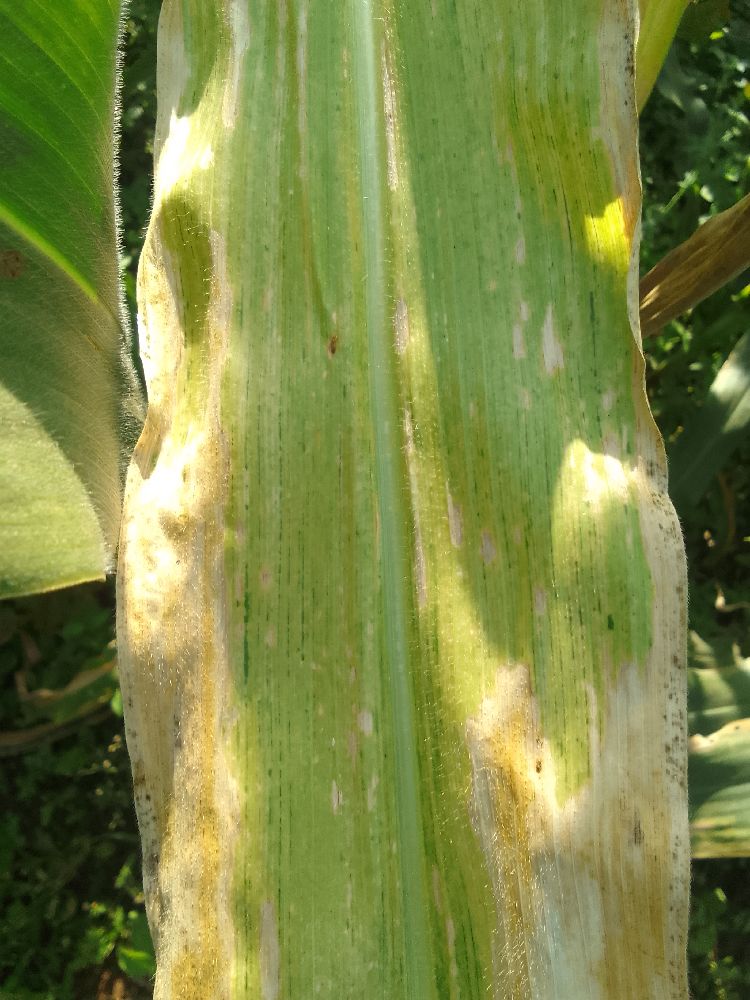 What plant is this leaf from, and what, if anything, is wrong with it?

maize, maize lethal necrosis
